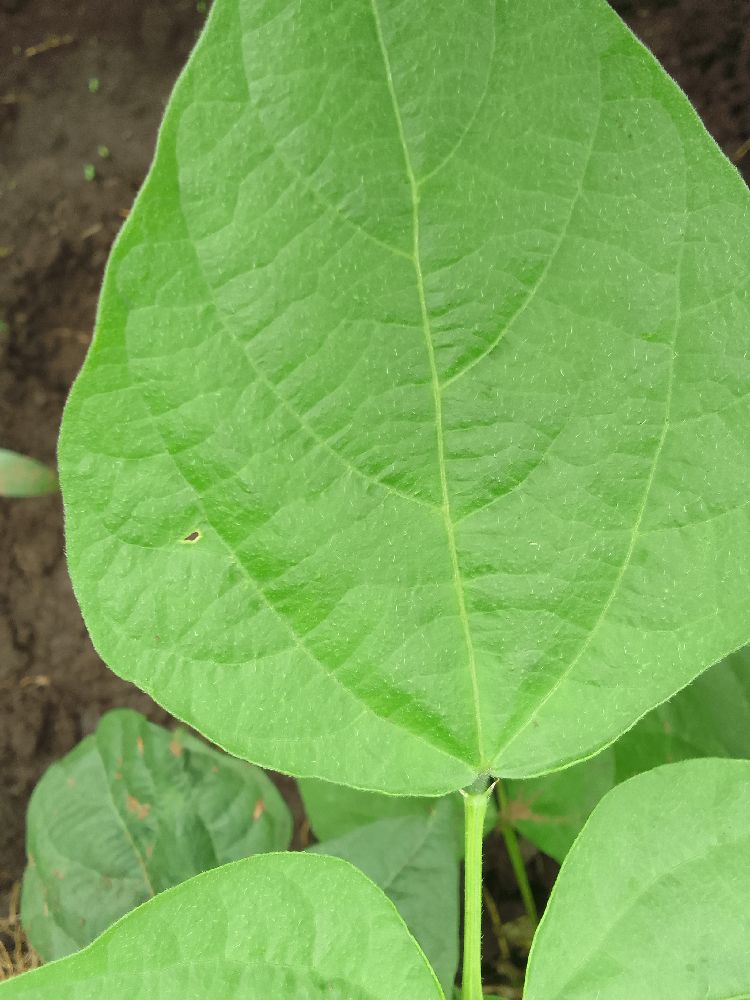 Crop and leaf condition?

common bean, healthy
